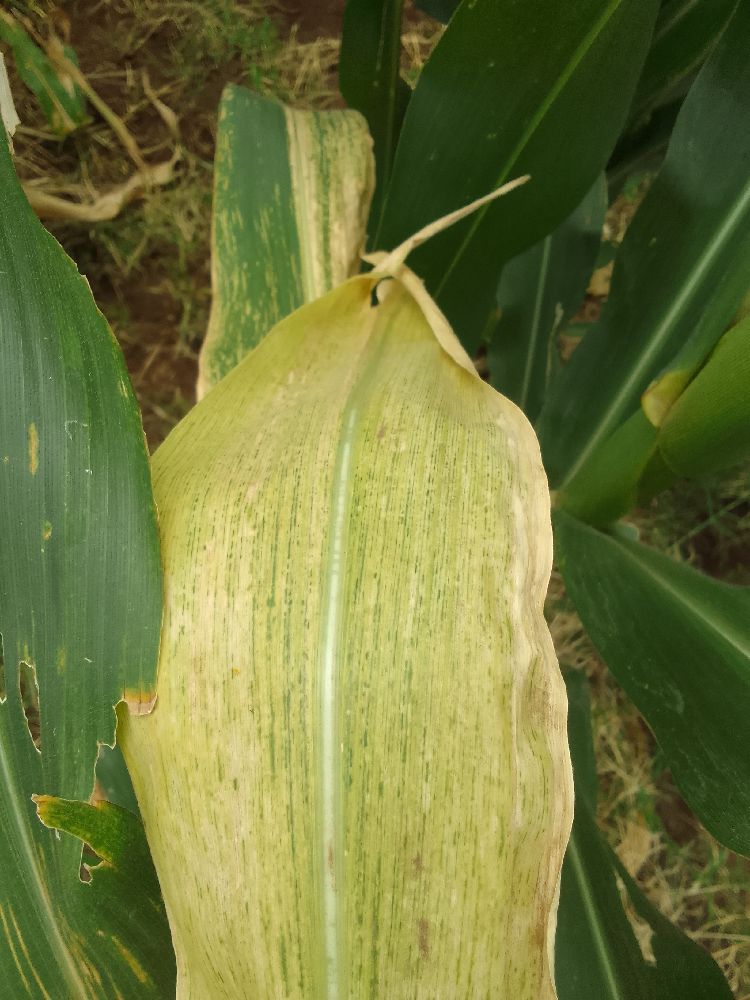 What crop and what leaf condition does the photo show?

maize, maize lethal necrosis
